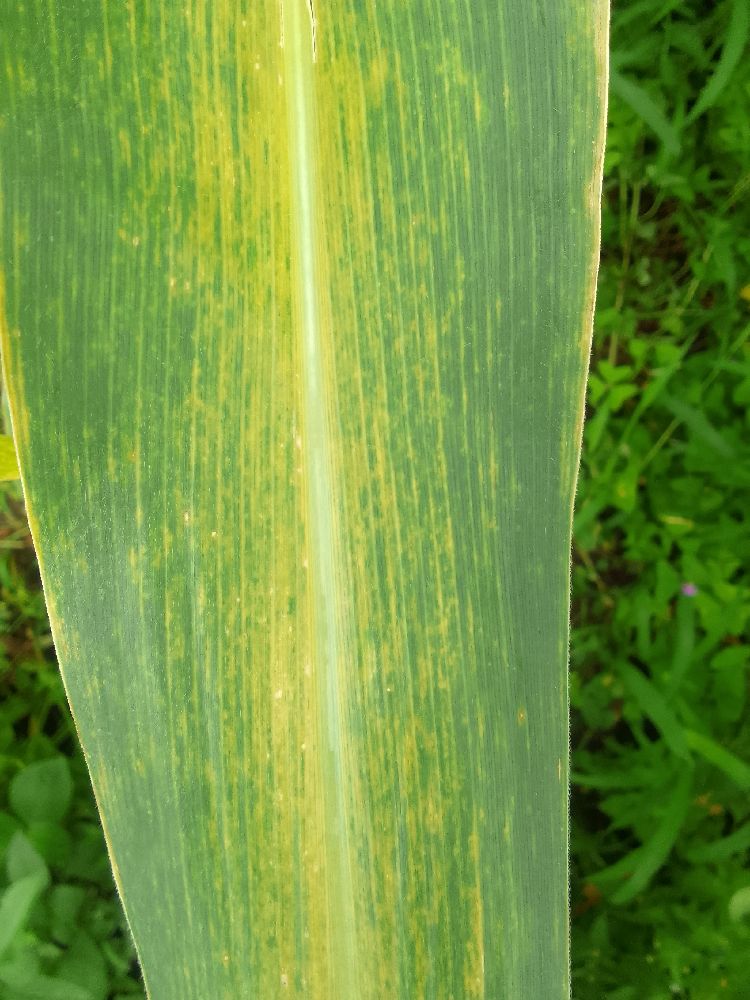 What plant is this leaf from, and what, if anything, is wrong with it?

maize, healthy
